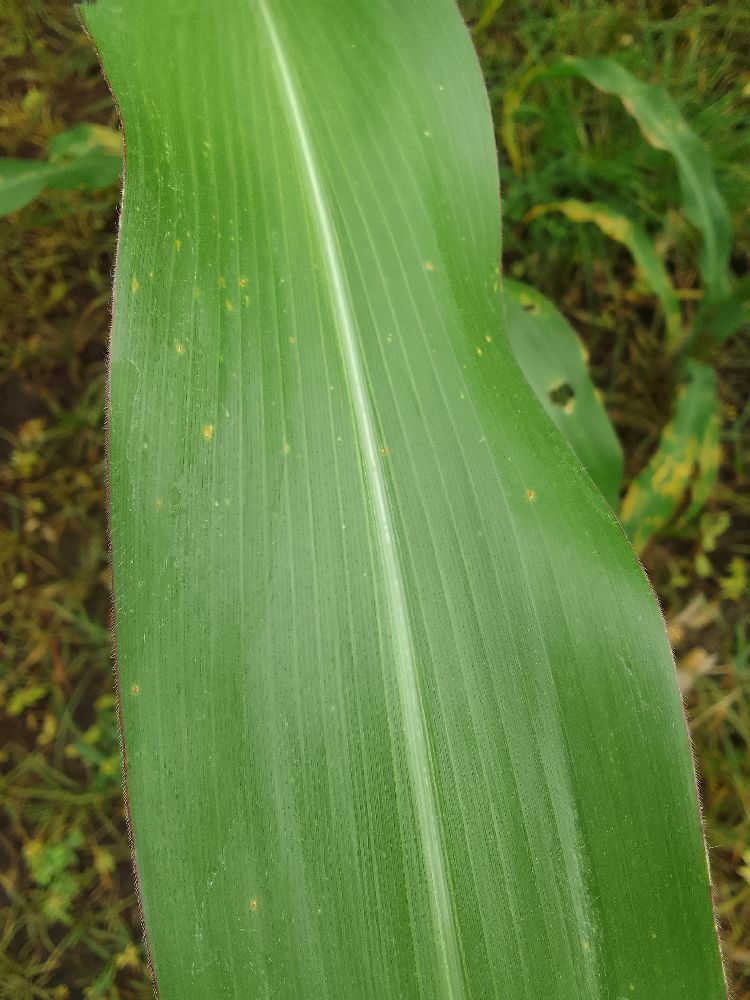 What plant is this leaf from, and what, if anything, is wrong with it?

maize, healthy
